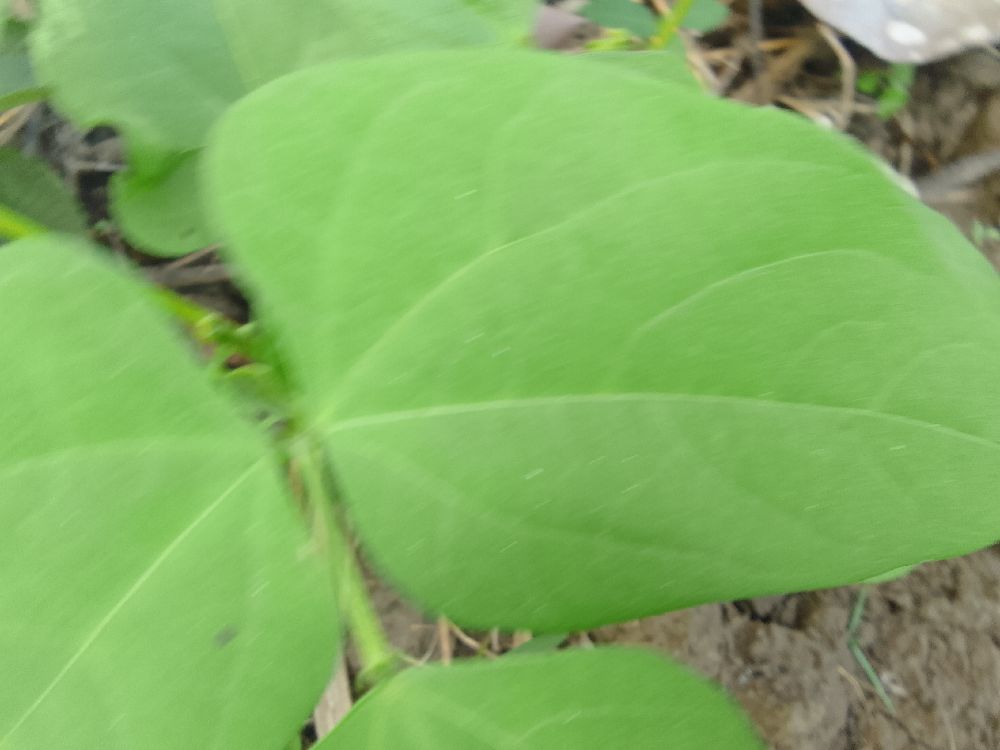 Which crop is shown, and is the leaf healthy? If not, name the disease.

common bean, healthy
